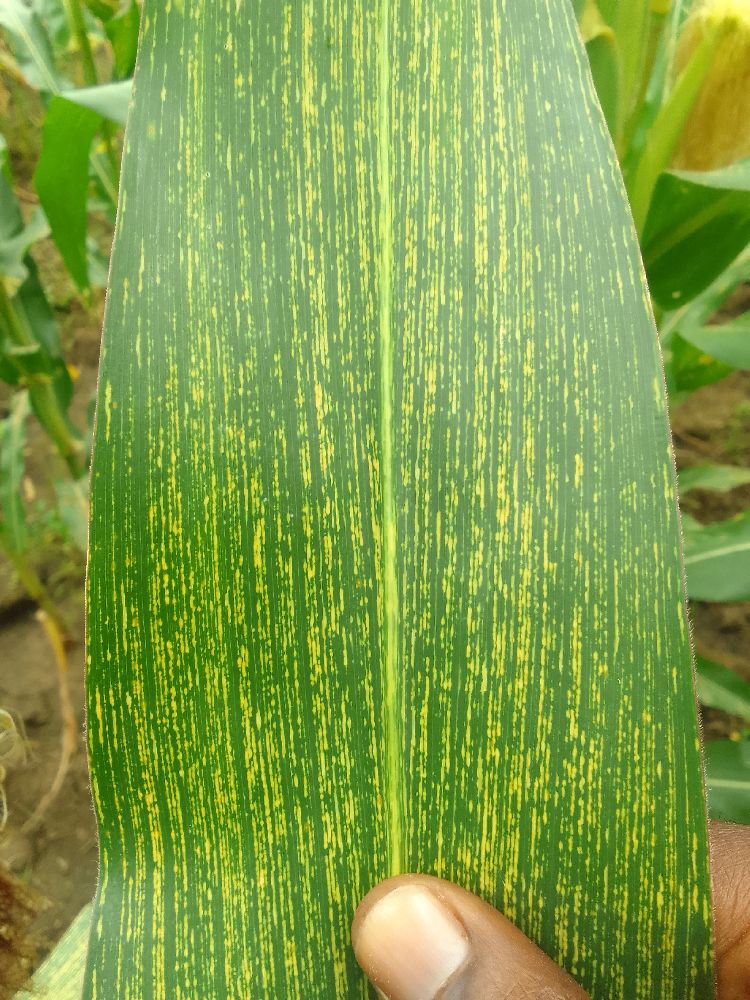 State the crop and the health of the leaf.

maize, maize streak virus
